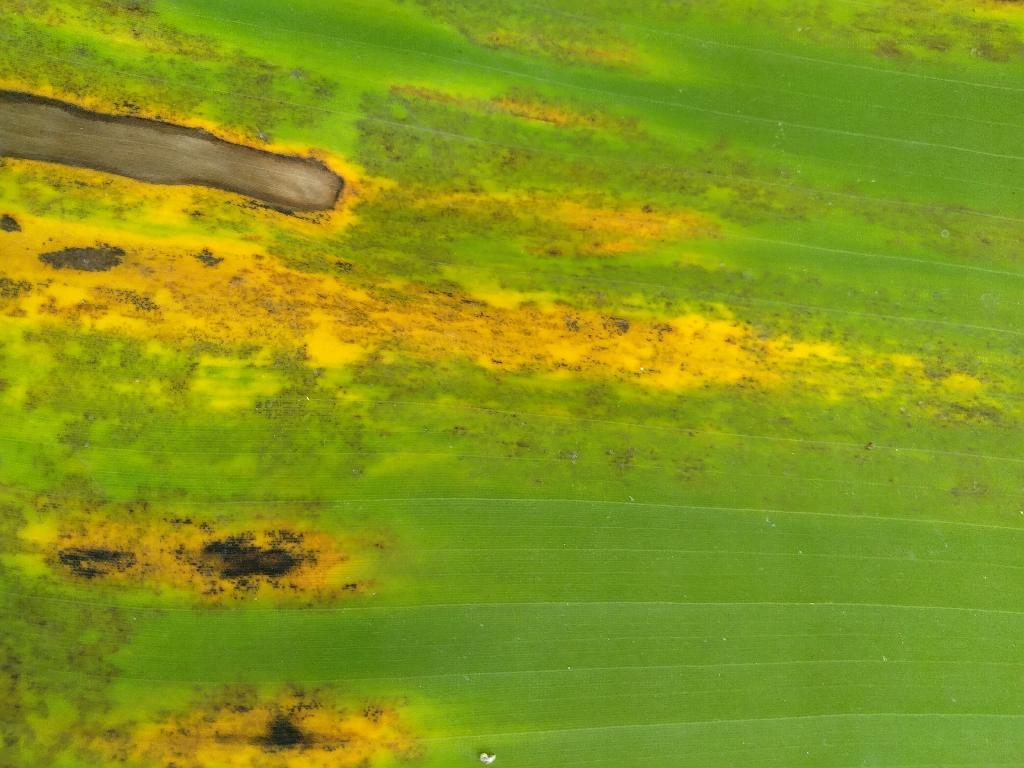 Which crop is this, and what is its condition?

banana, black sigatoka
